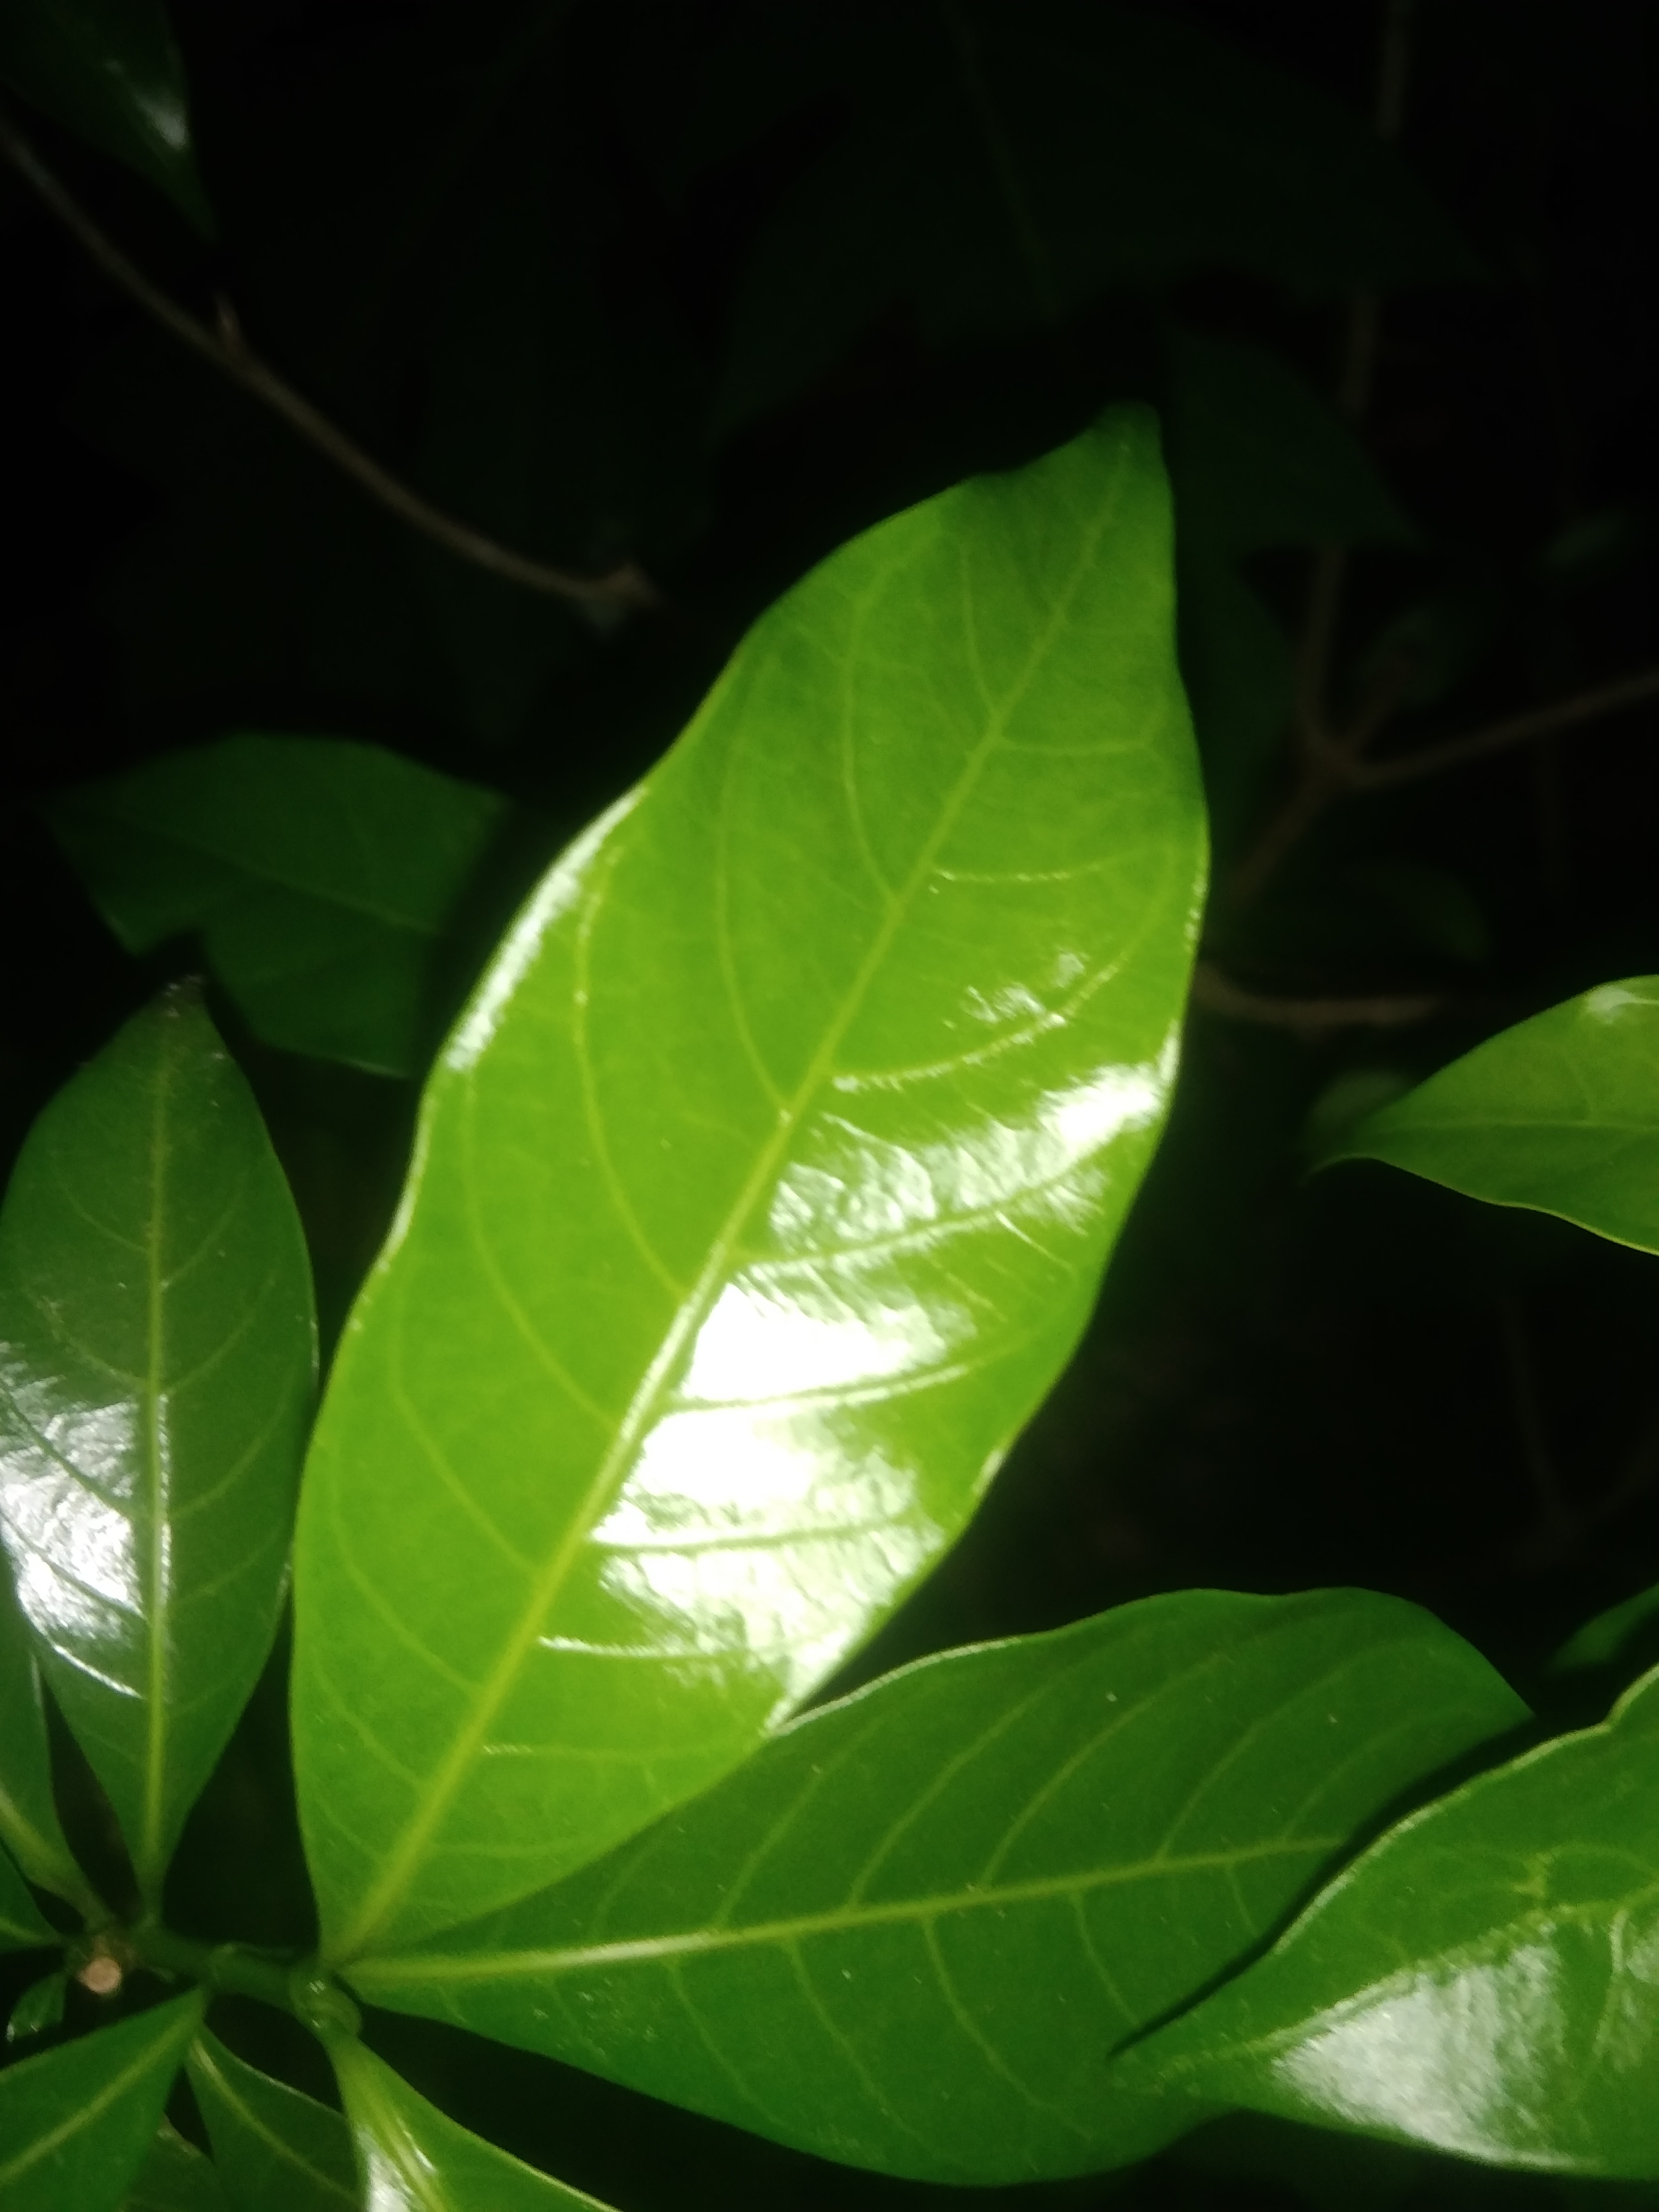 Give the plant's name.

togor
